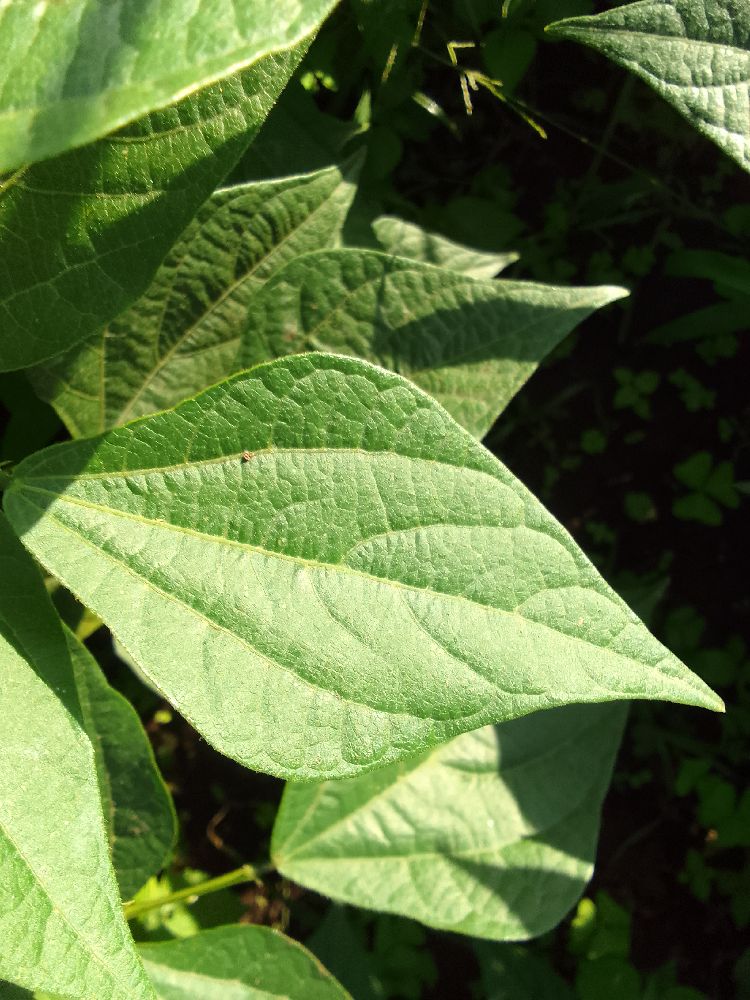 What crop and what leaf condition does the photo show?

common bean, healthy
